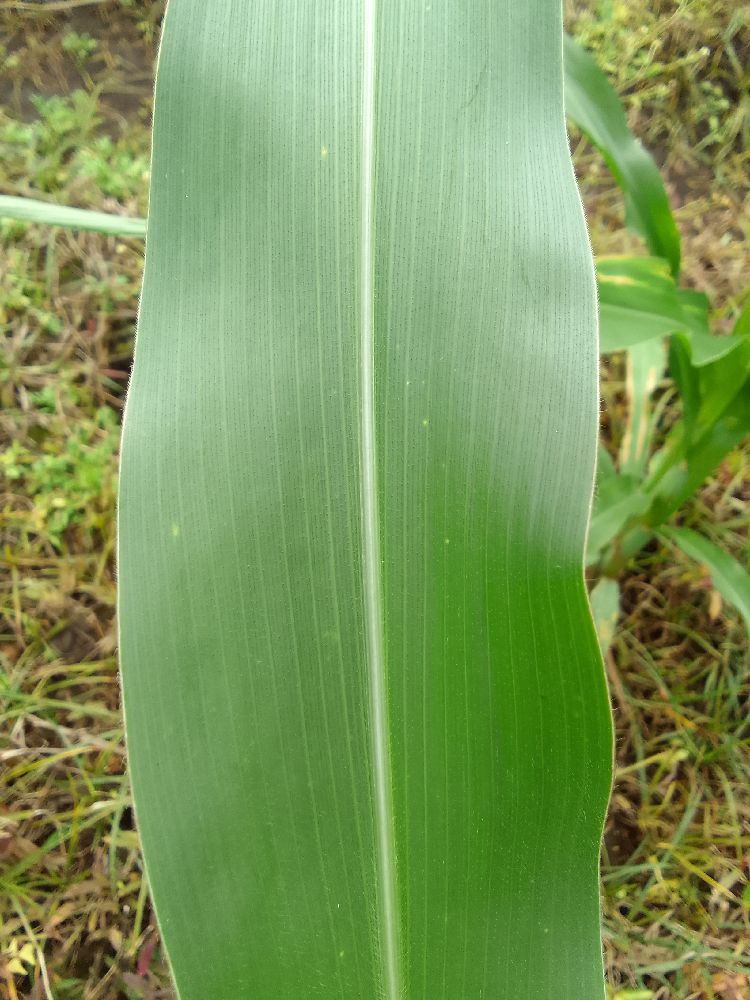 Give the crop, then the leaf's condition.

maize, healthy
